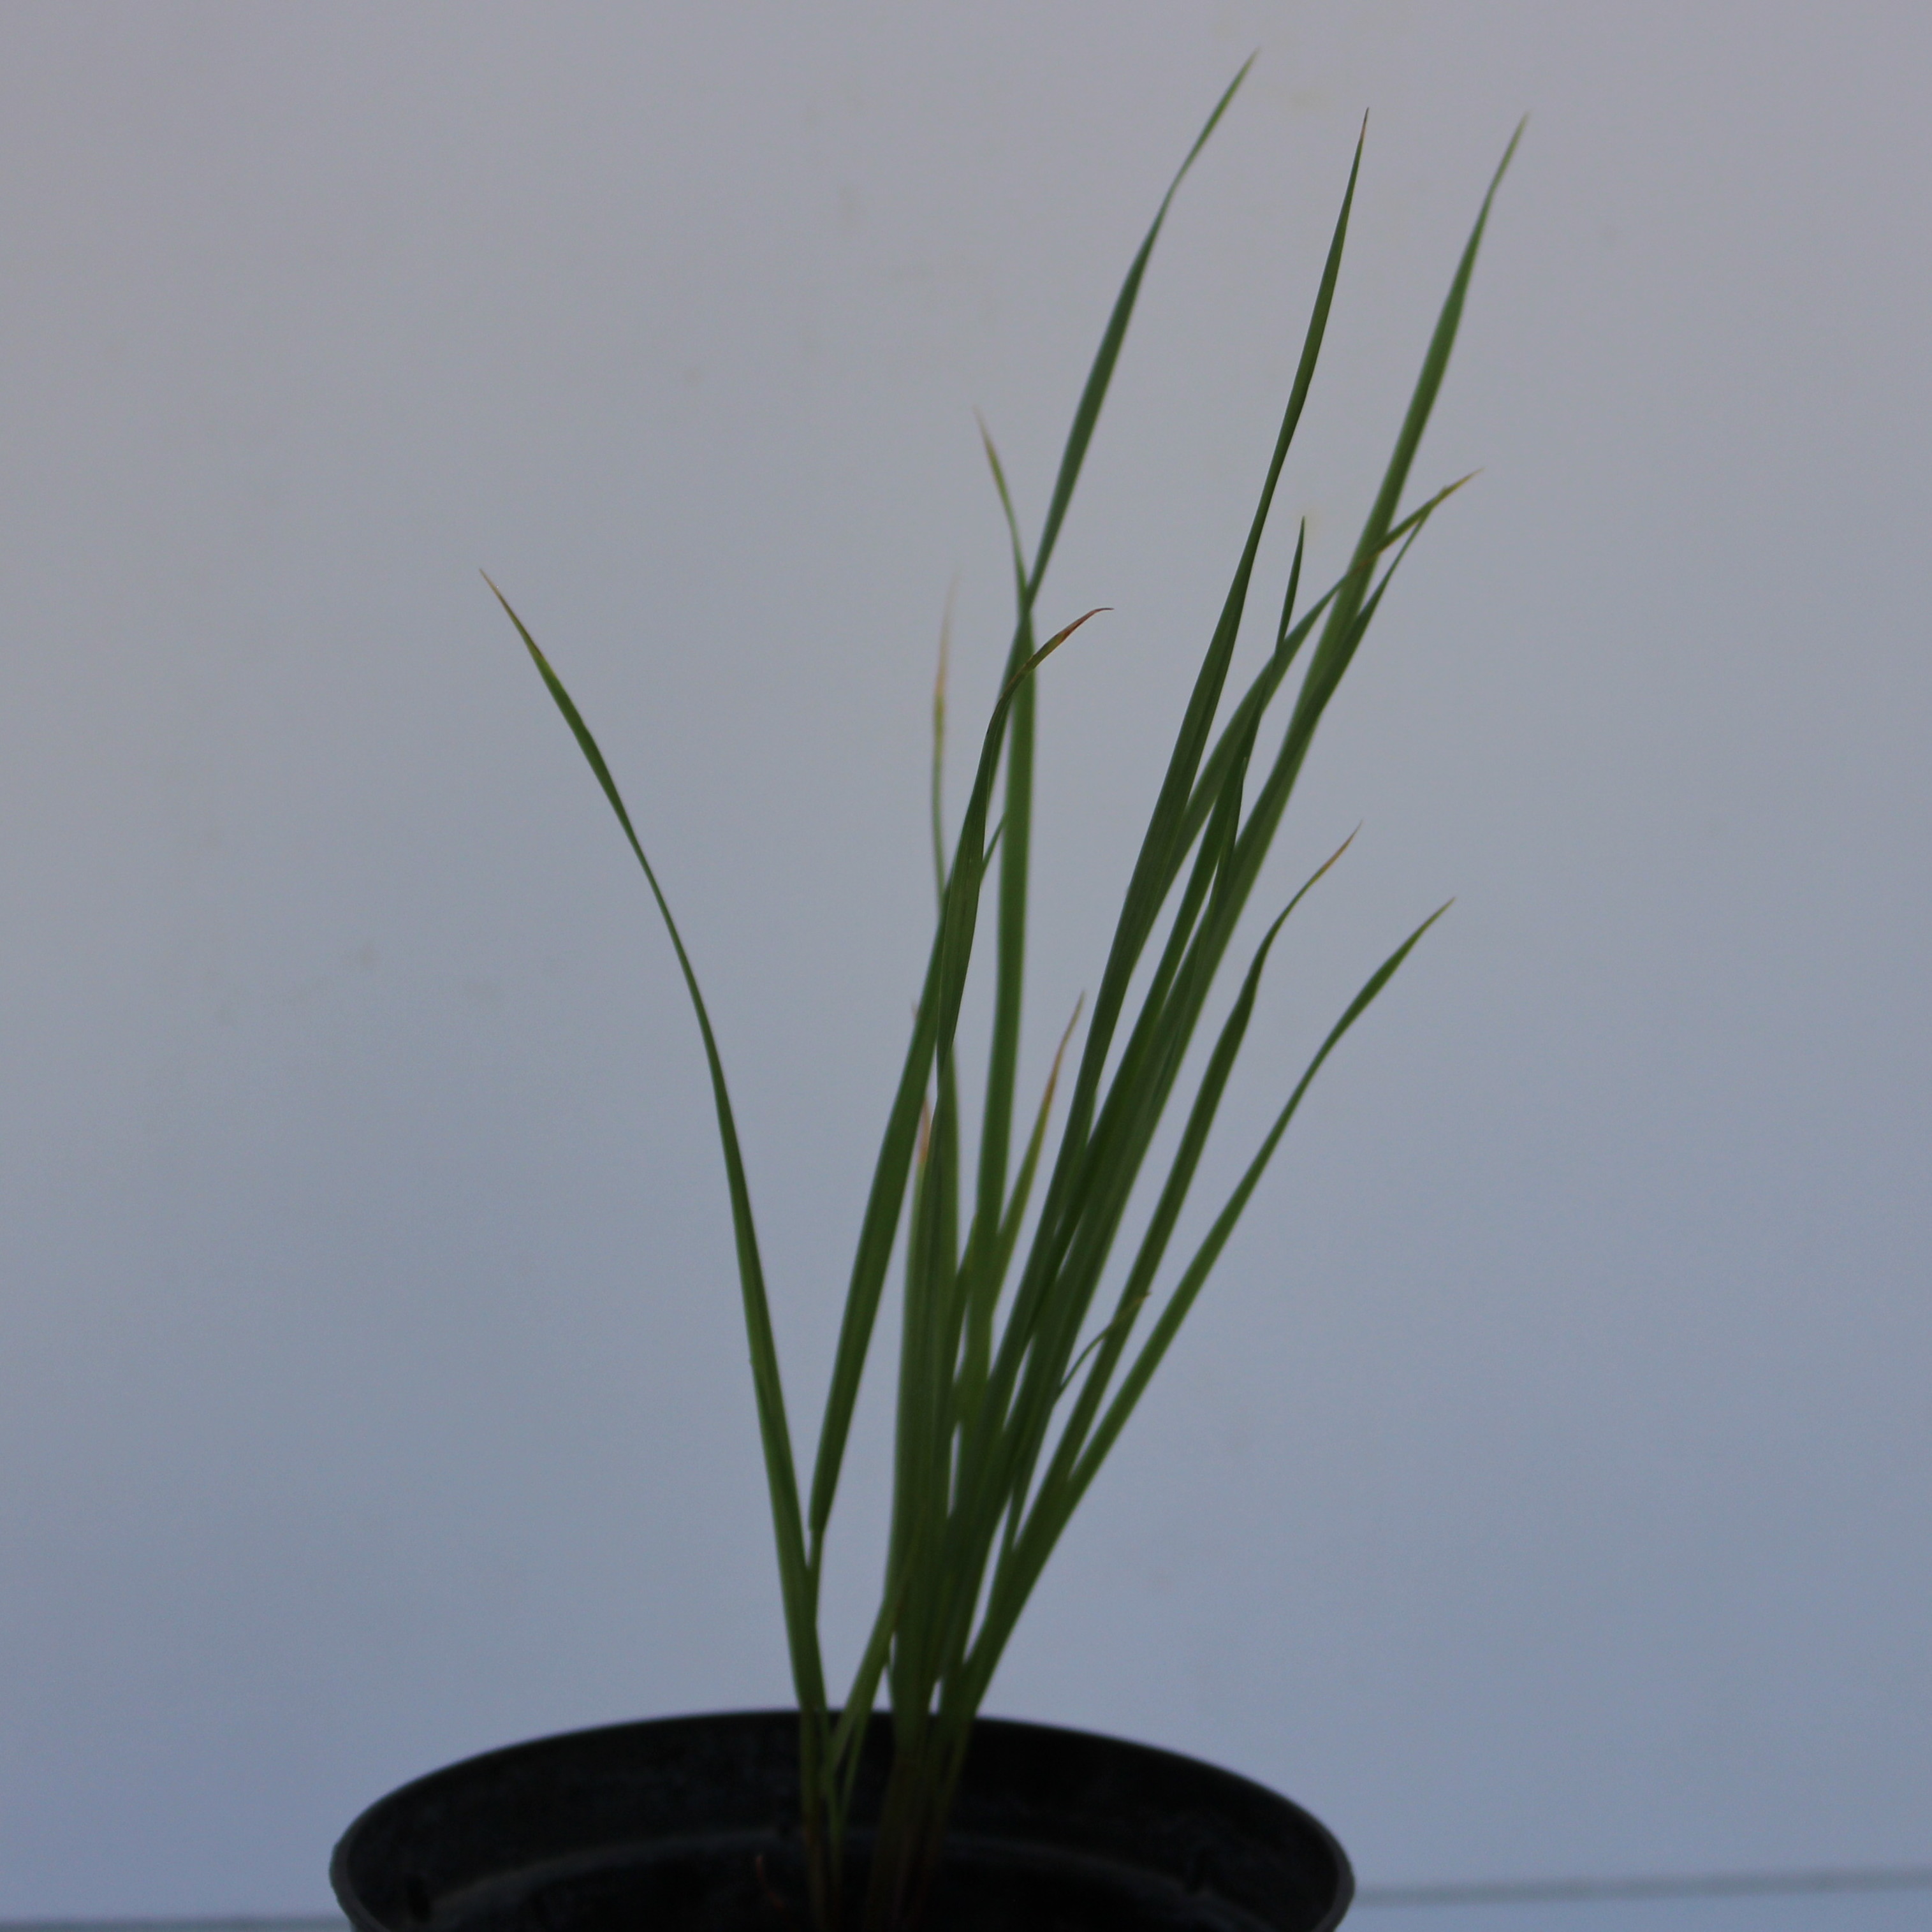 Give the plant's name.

Lolium multiflorum
